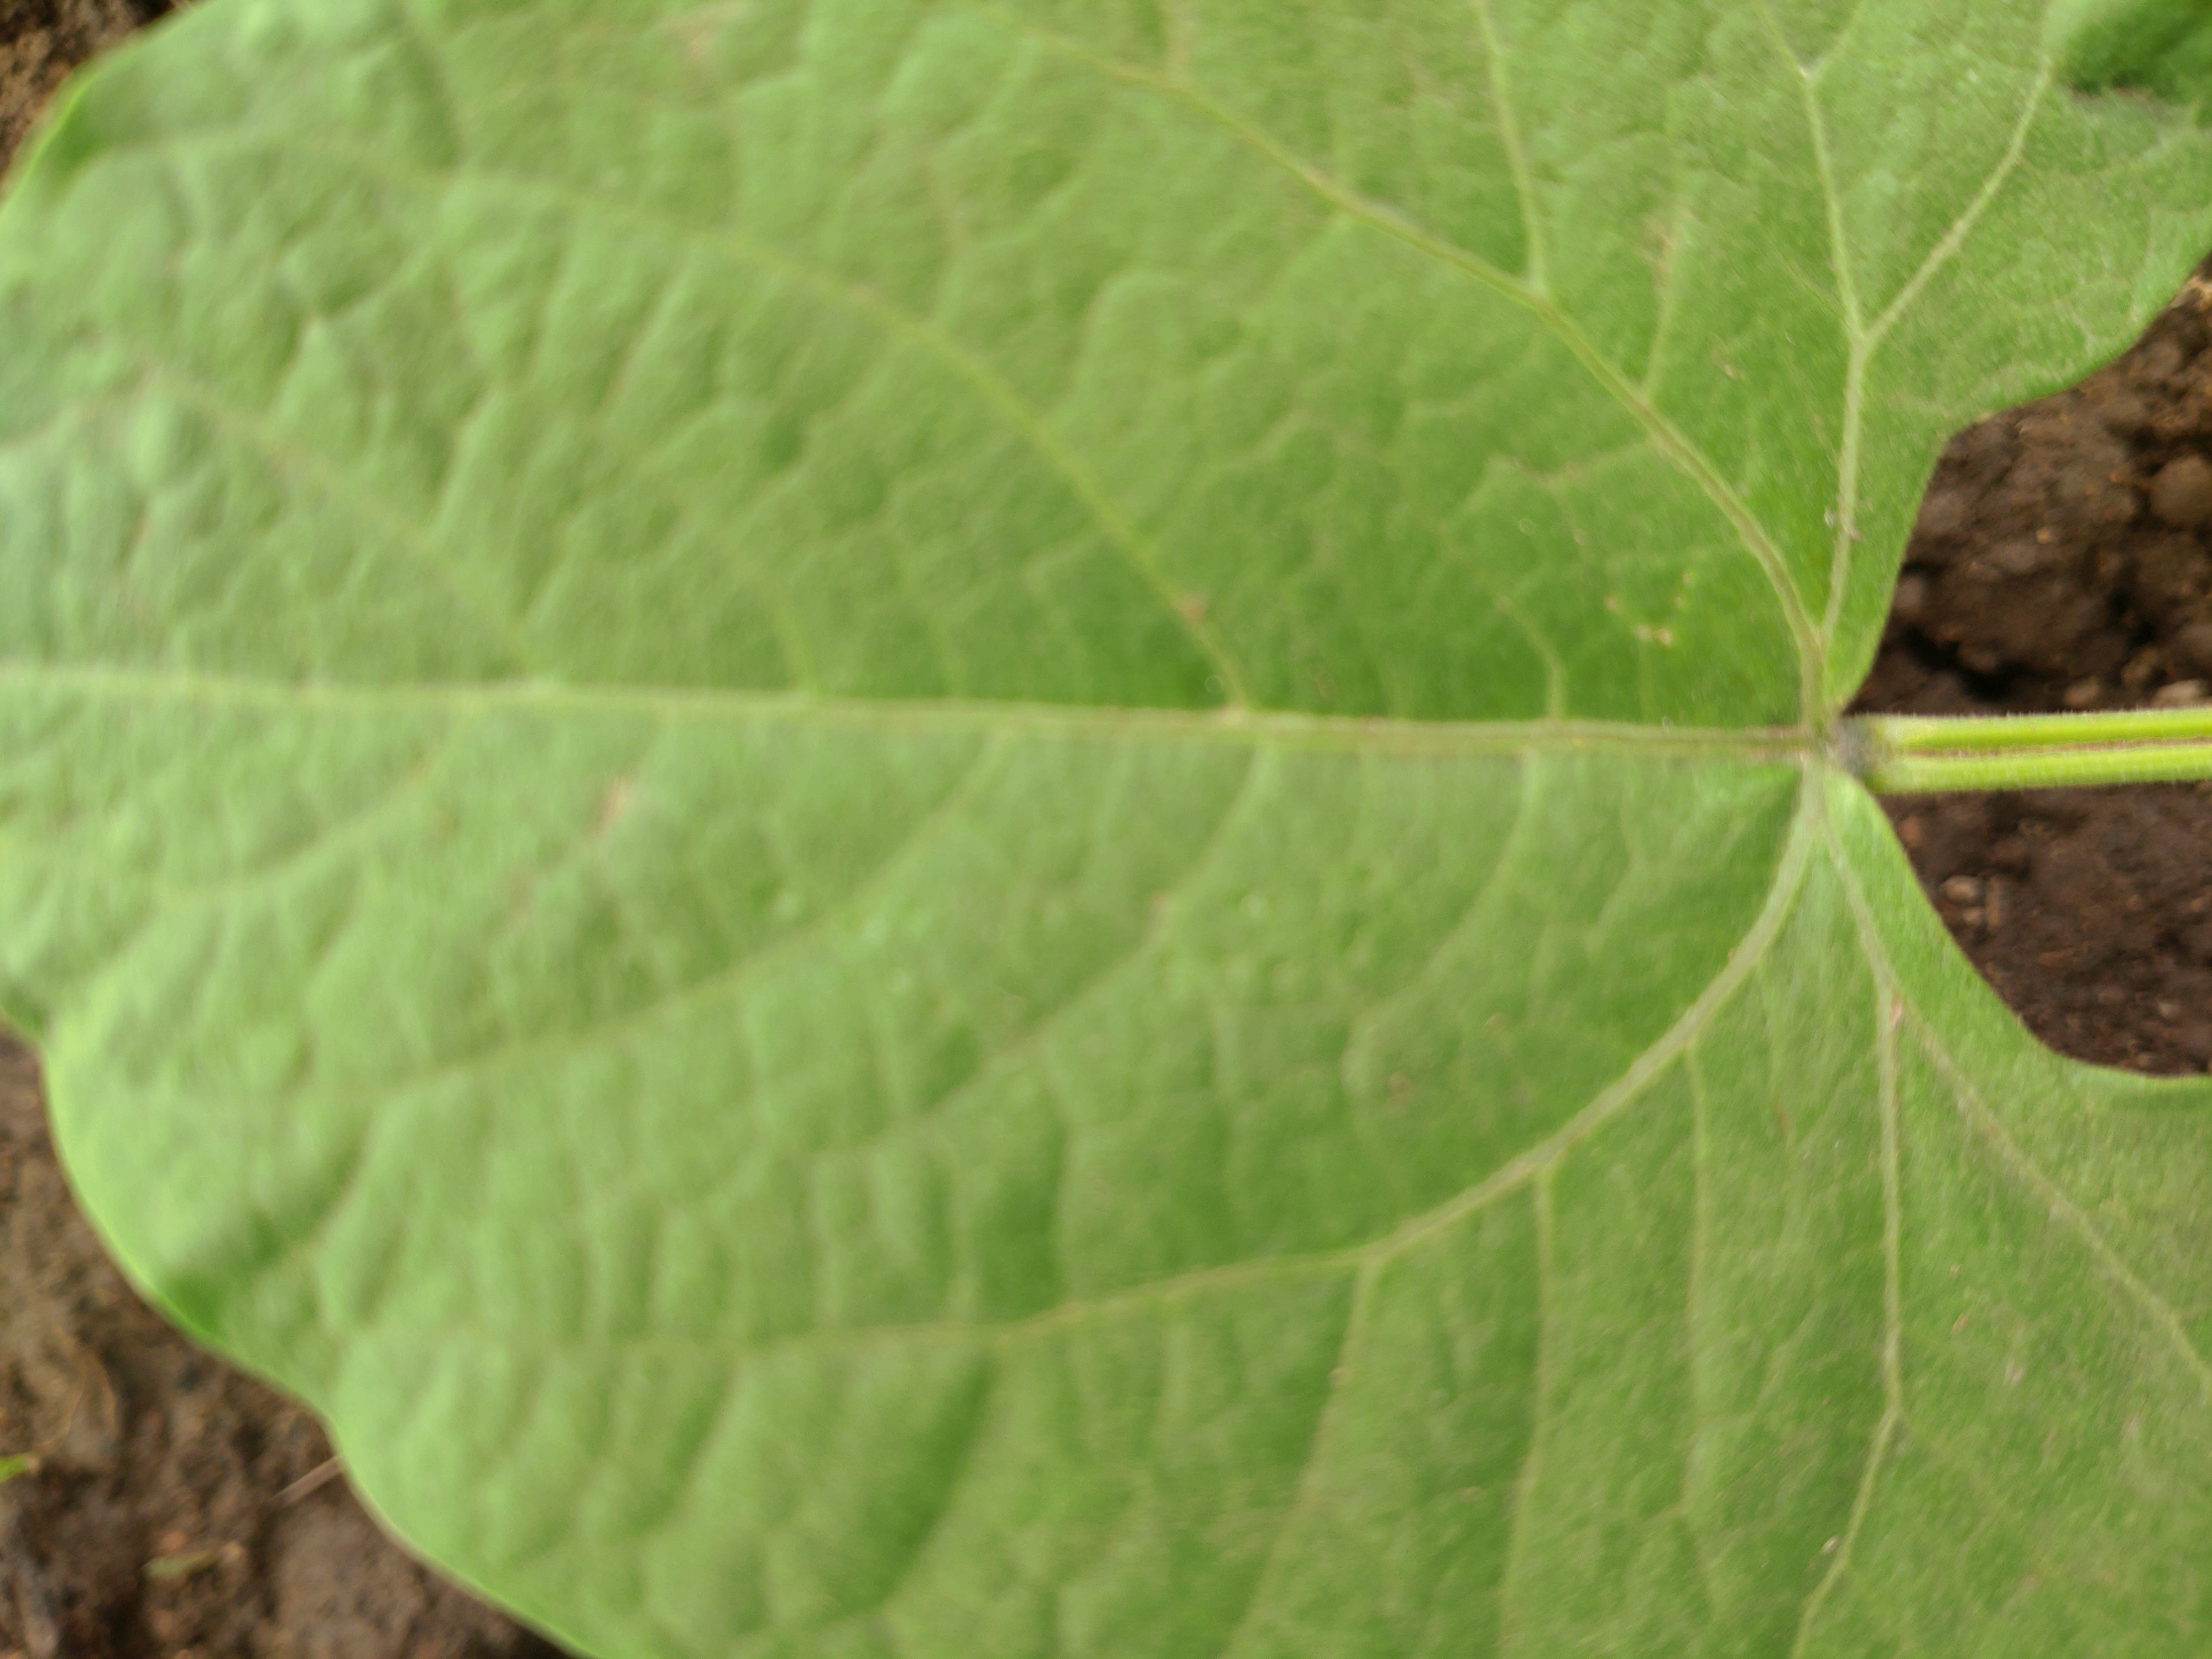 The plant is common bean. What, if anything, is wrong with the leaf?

healthy
